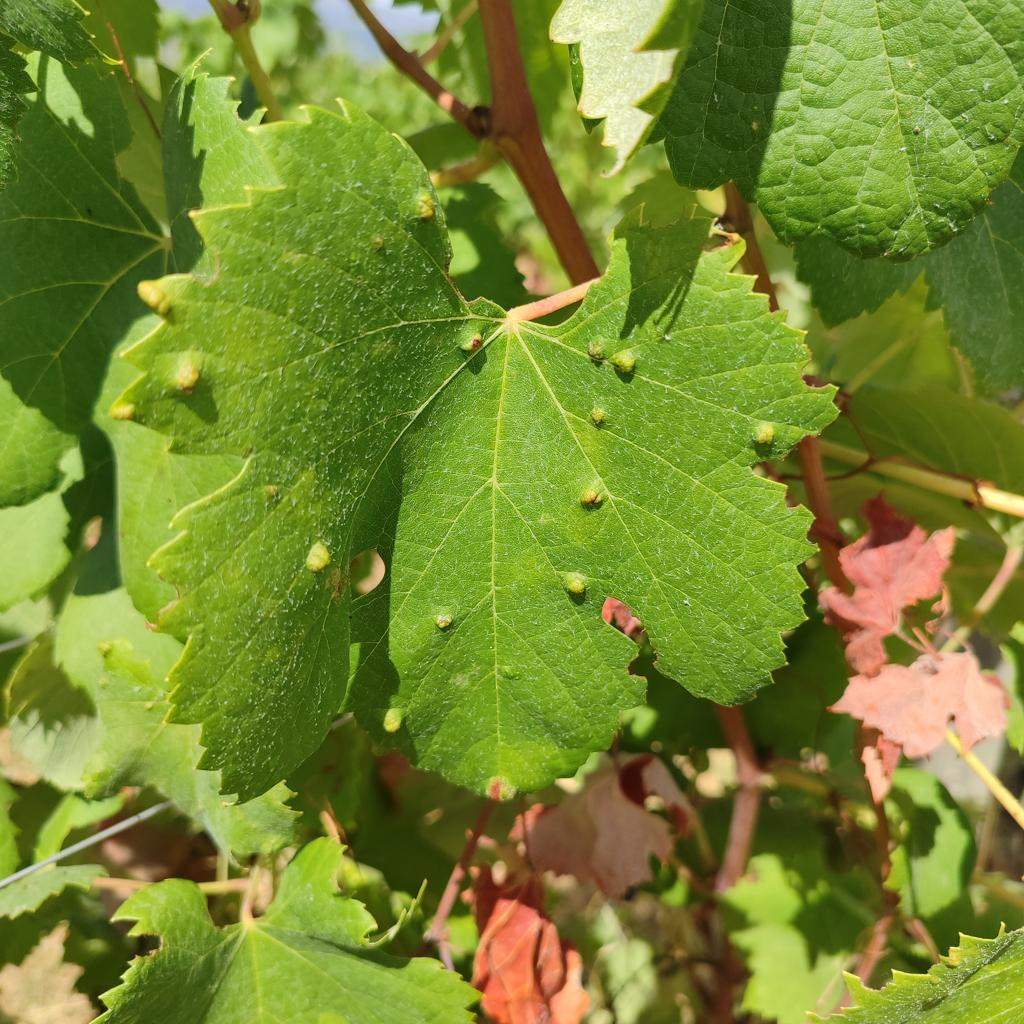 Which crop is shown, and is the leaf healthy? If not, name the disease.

grapevine, erineum mite
